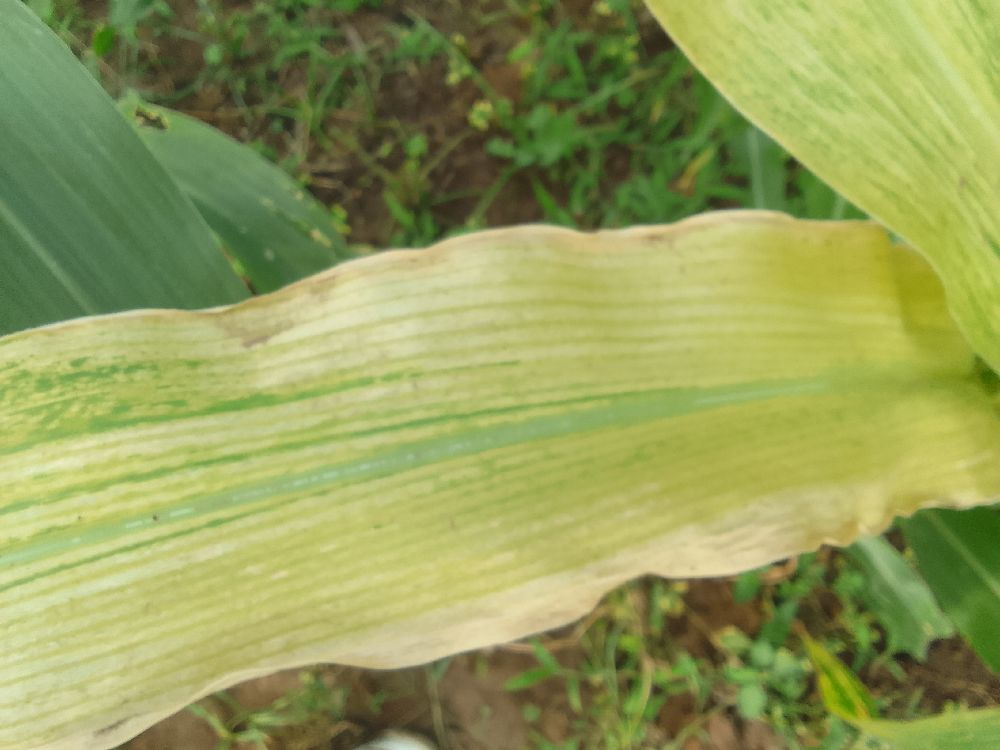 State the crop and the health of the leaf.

maize, maize lethal necrosis
